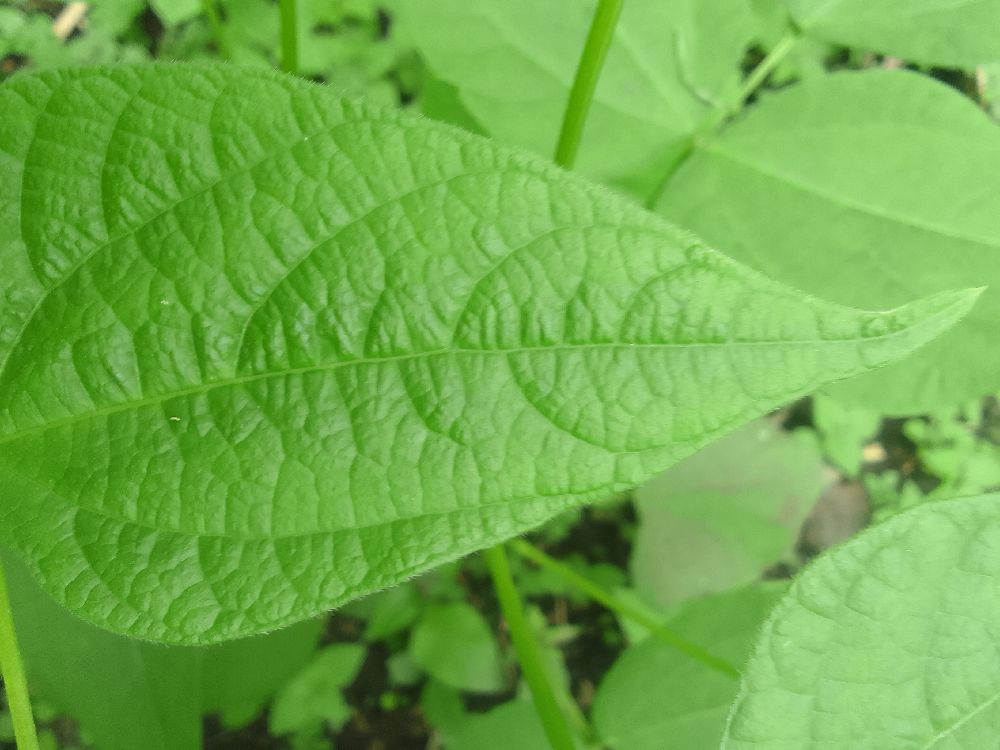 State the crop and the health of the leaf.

common bean, healthy
